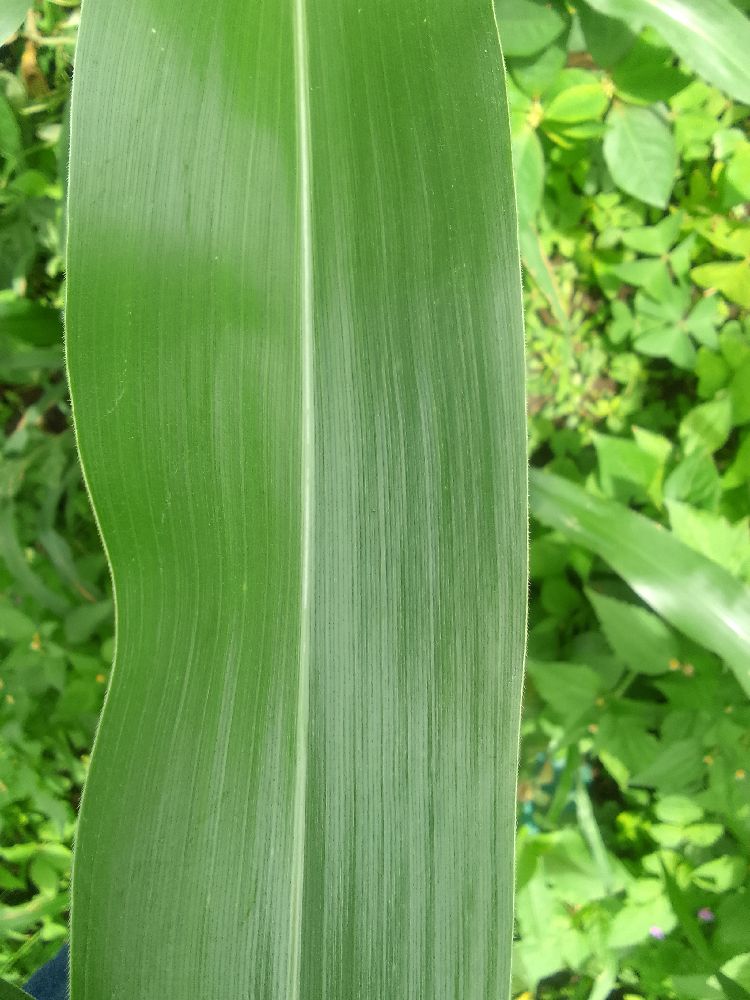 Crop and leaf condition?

maize, healthy
